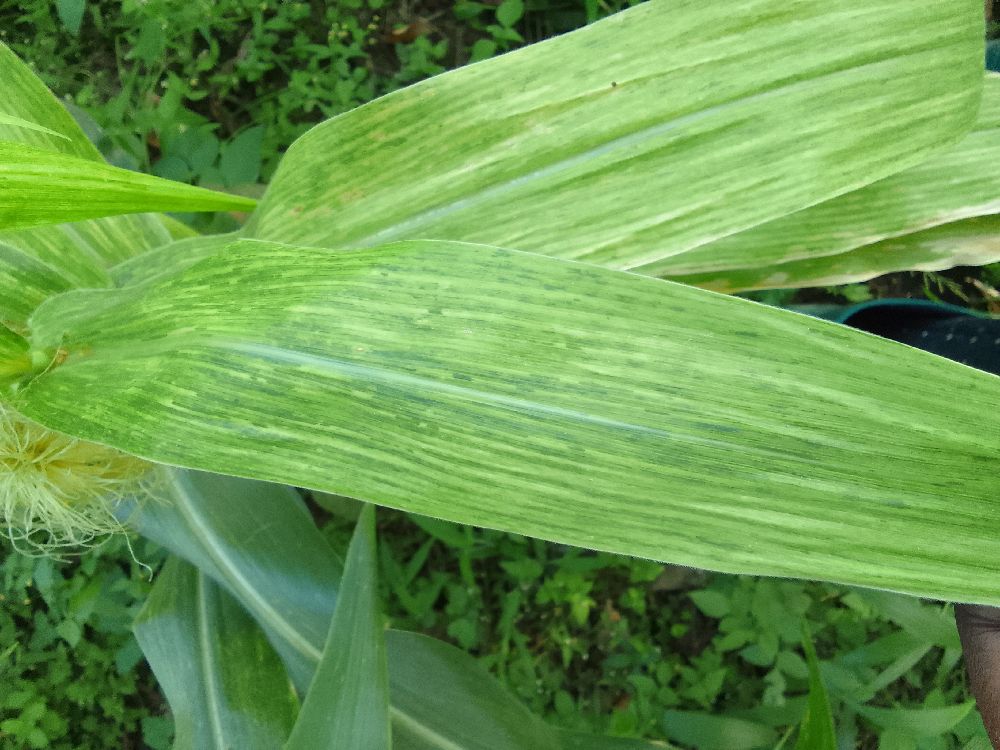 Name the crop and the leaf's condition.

maize, maize lethal necrosis
